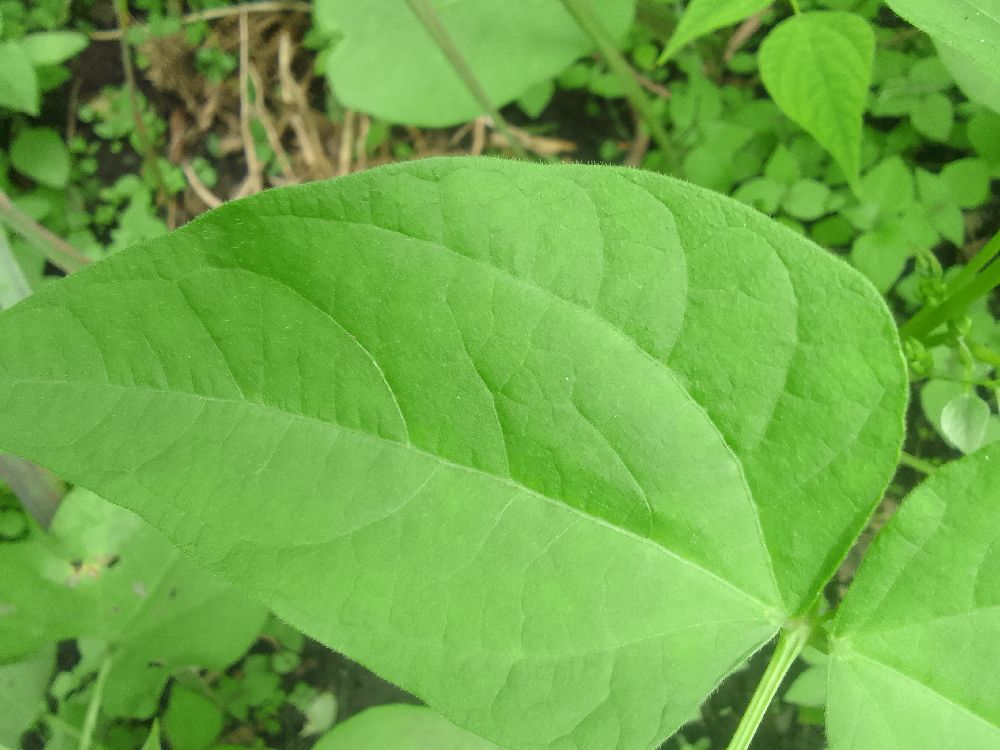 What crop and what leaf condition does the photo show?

common bean, healthy
